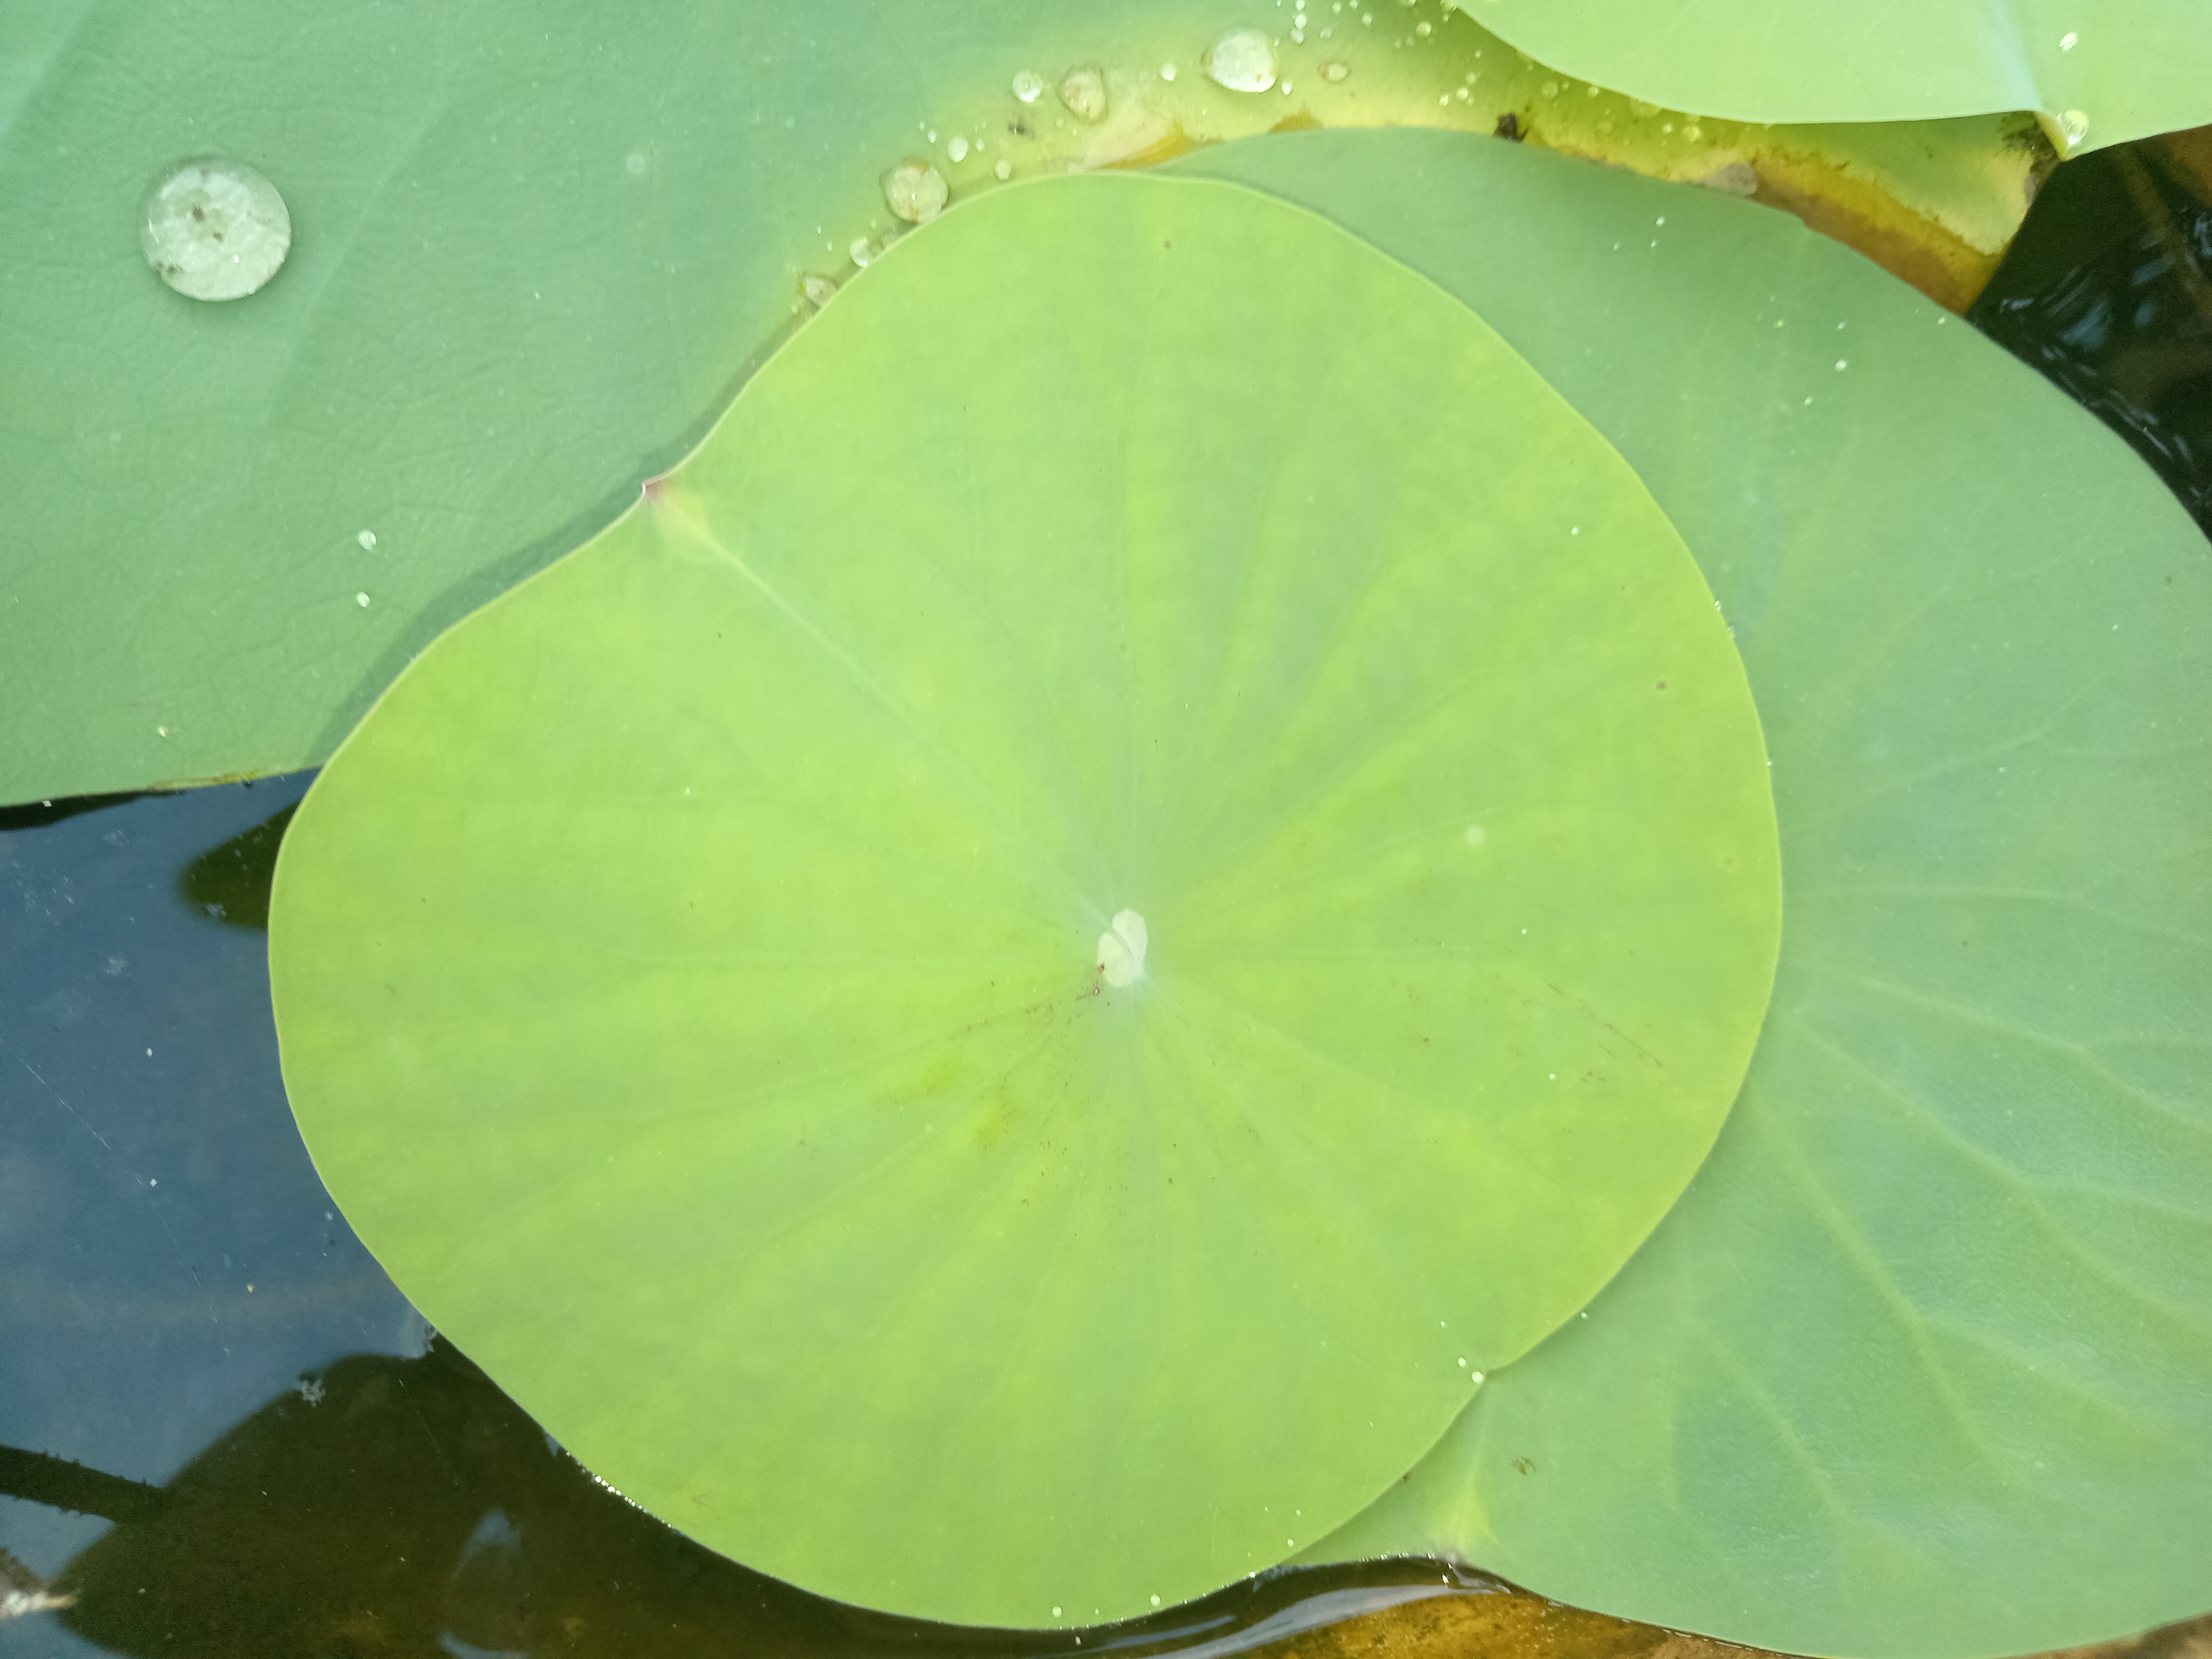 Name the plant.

lotus
